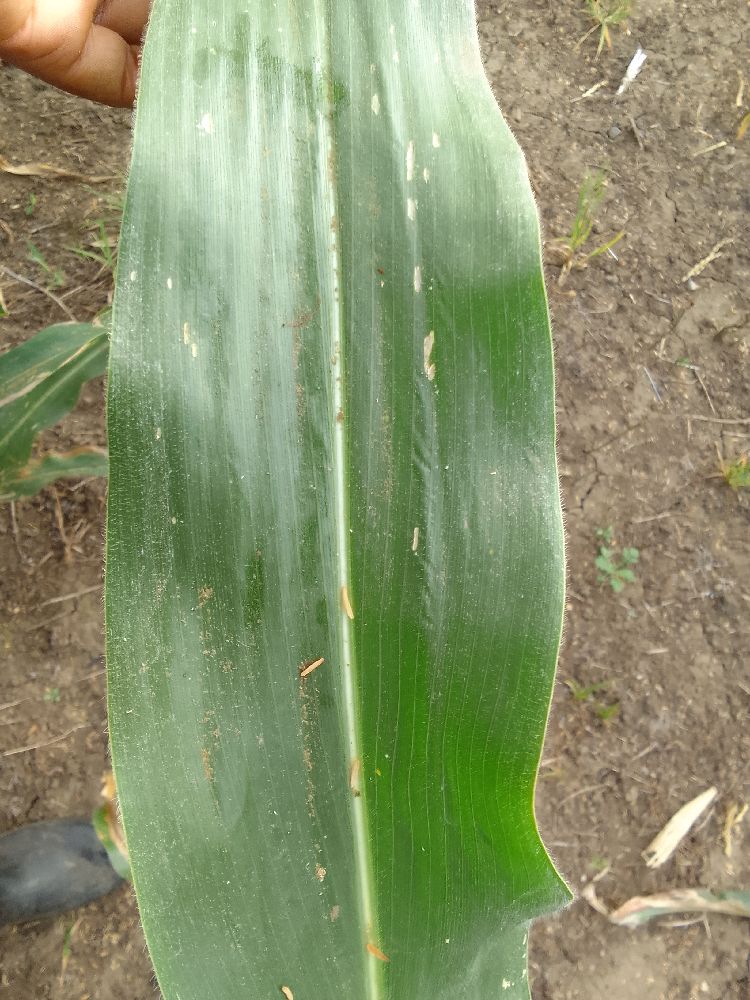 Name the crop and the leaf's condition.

maize, healthy
